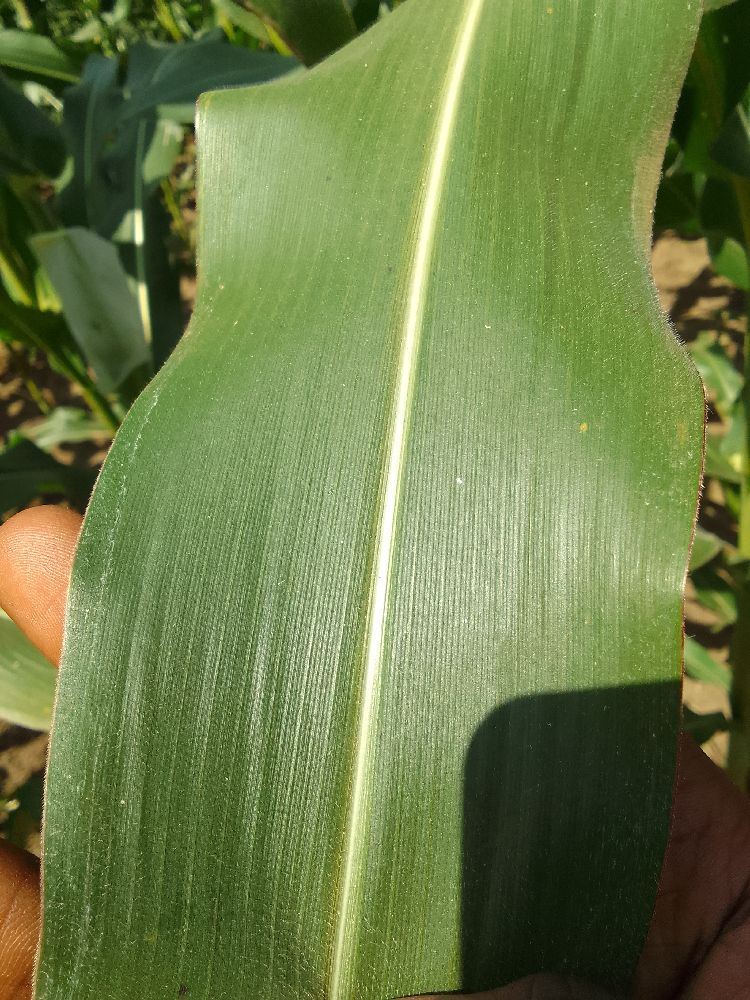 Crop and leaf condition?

maize, healthy
